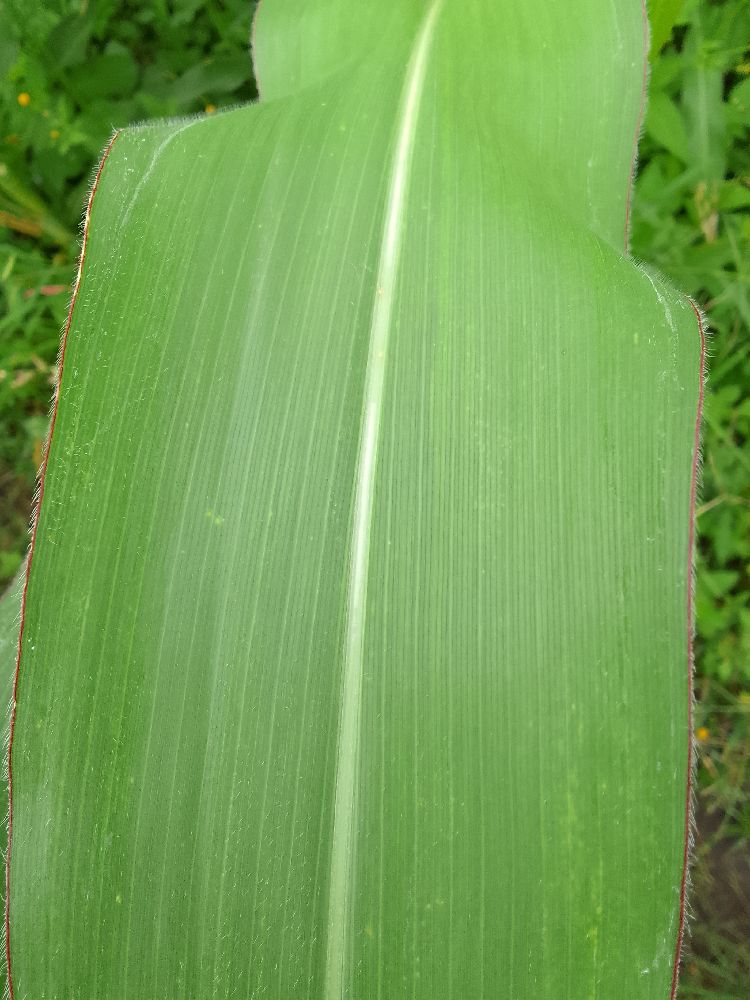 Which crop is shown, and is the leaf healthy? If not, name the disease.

maize, healthy
